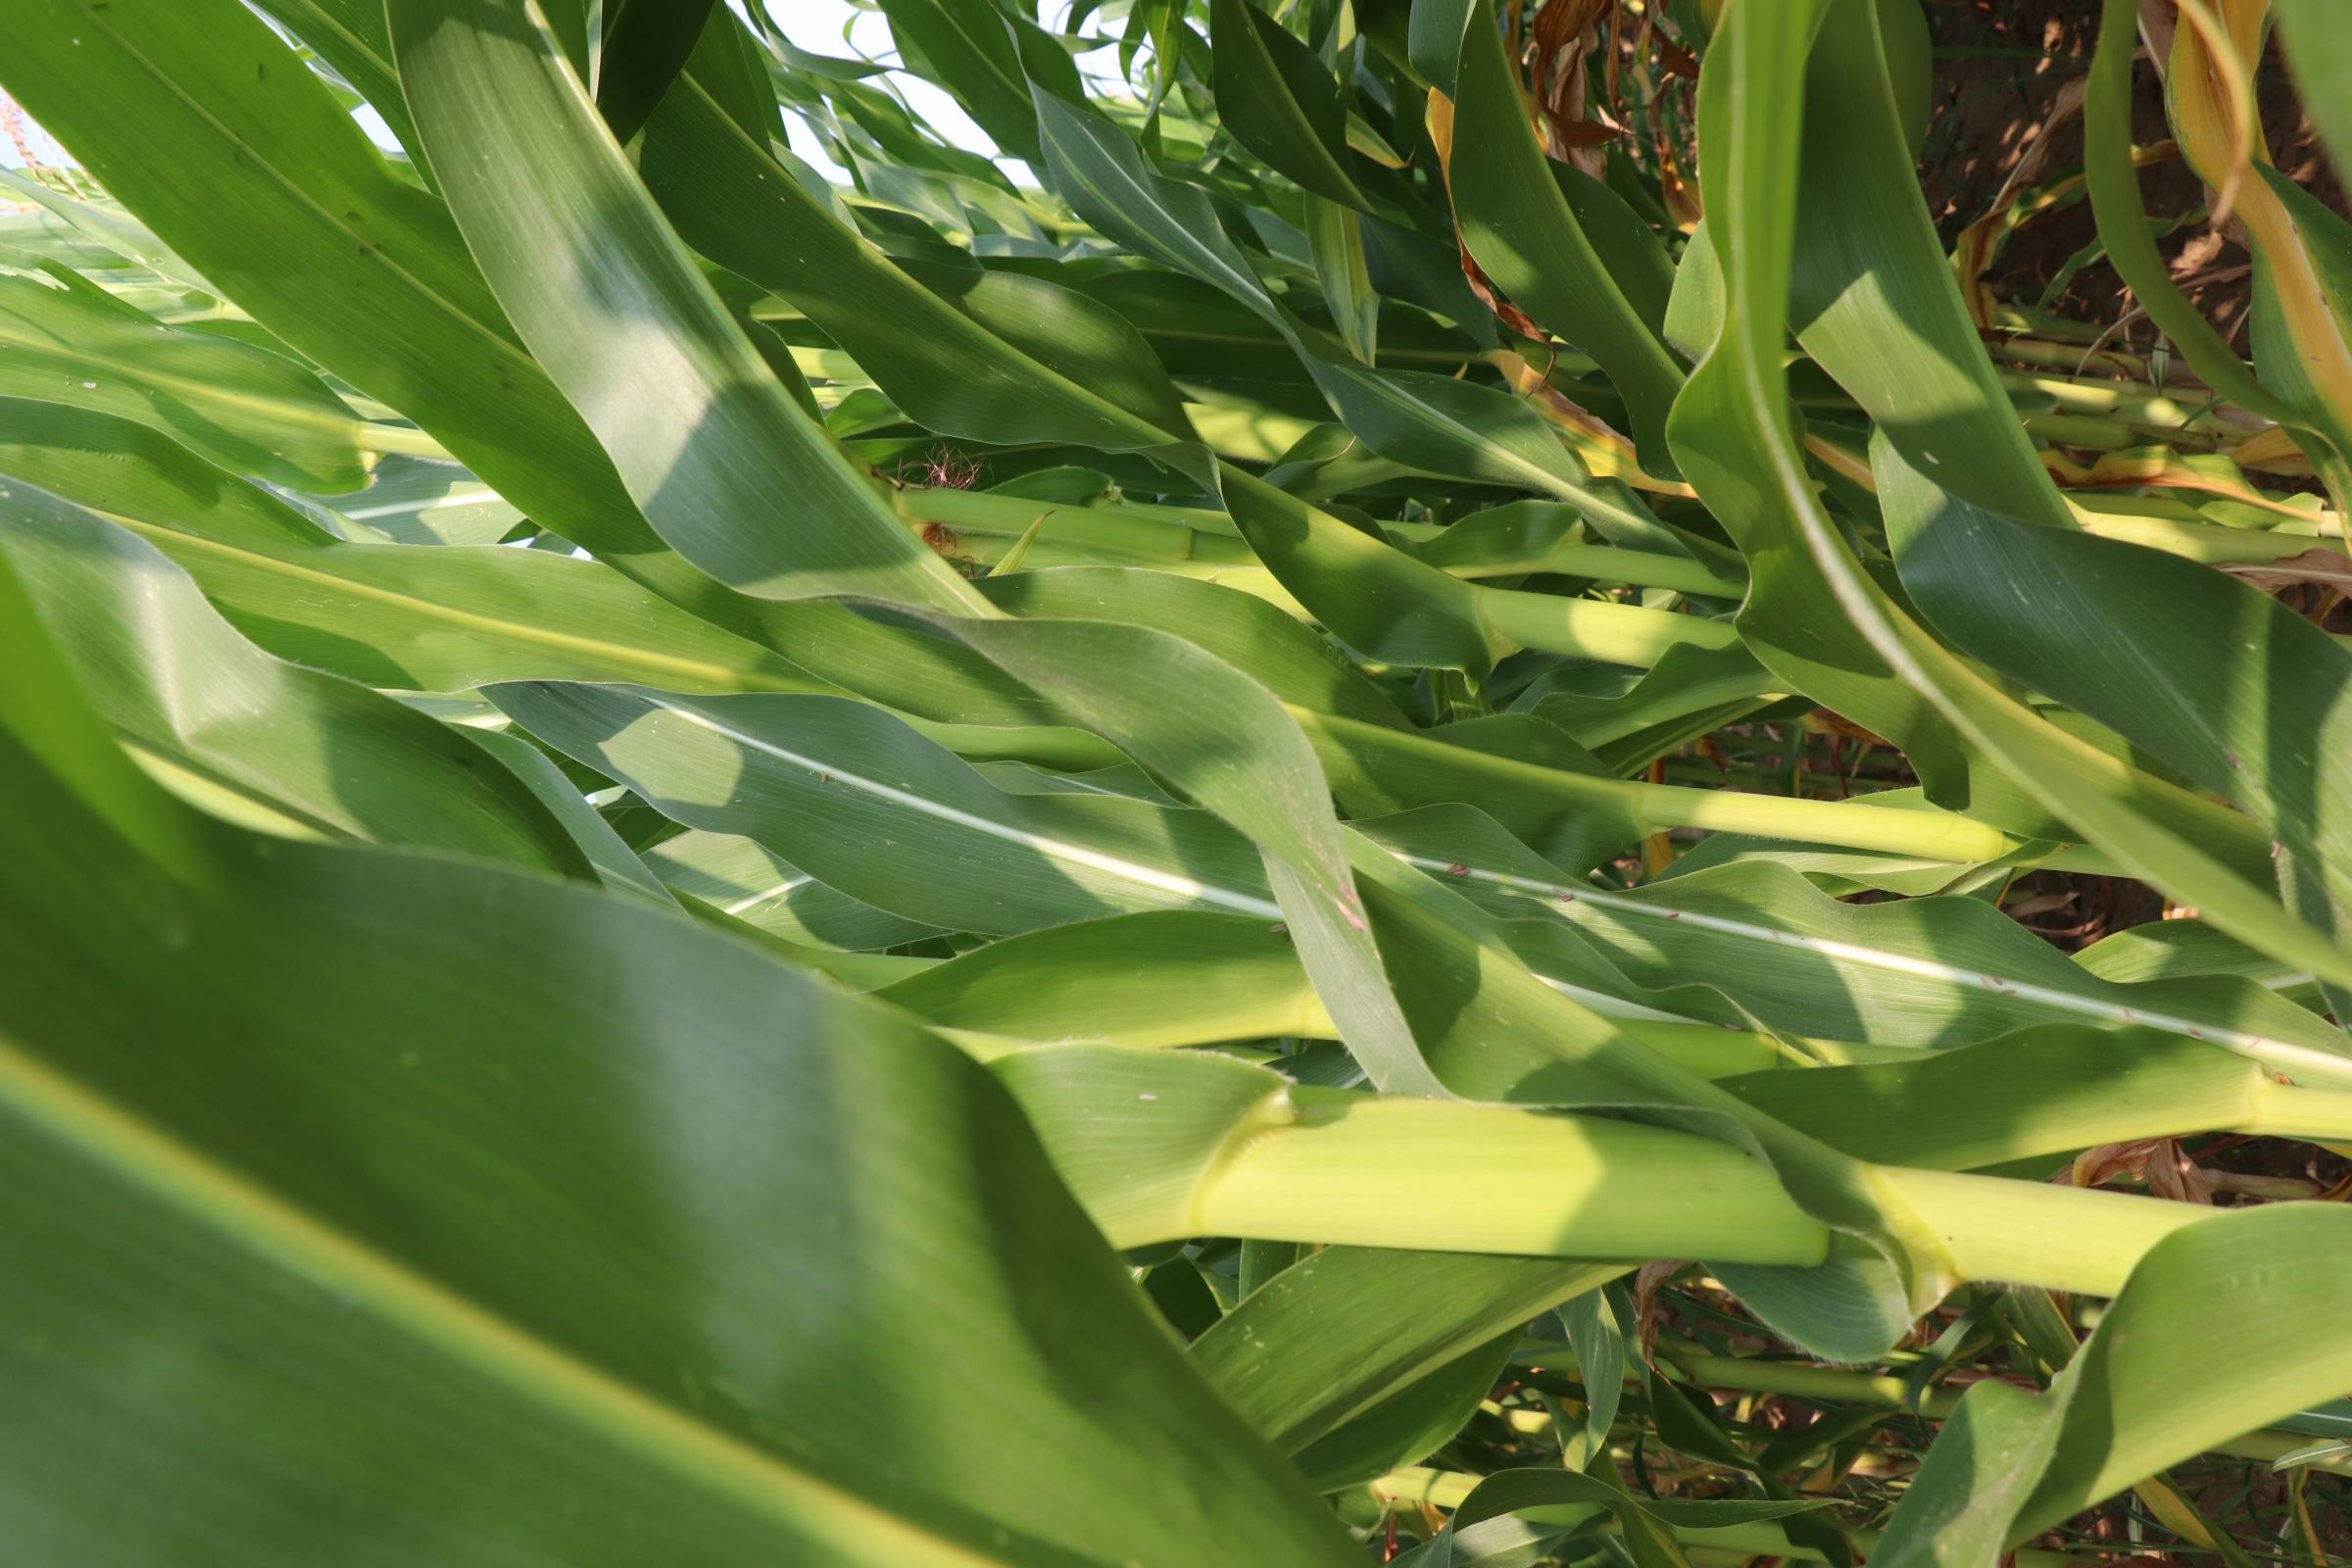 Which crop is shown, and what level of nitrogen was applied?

maize, reduced nitrogen fertilisation
